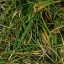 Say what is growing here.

grass
